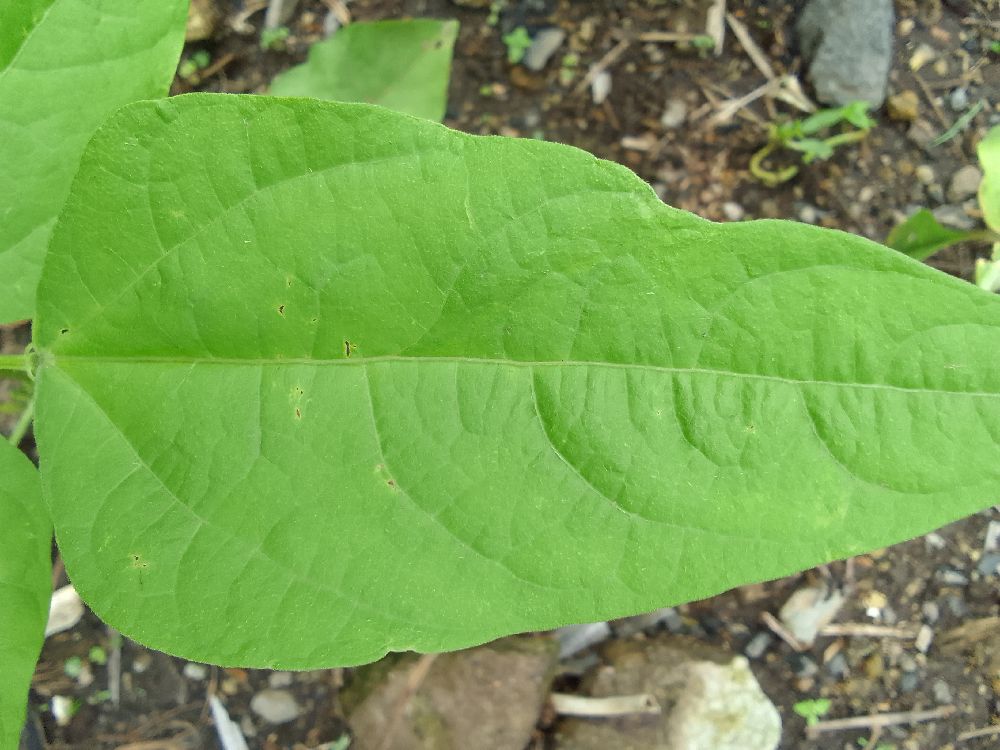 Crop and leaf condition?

common bean, healthy
